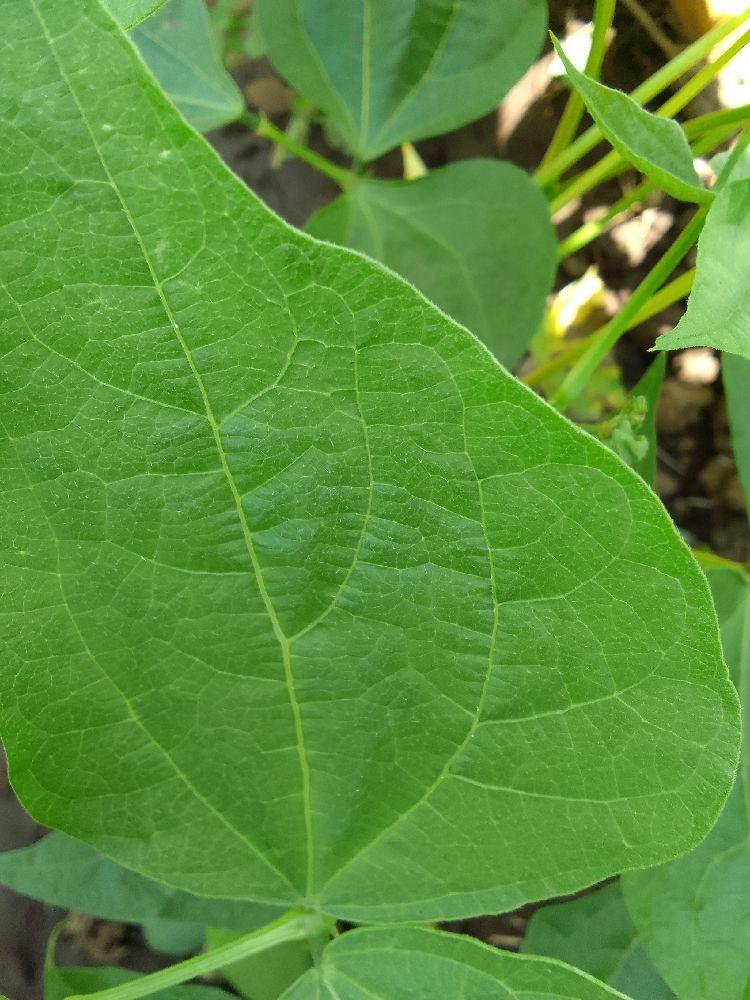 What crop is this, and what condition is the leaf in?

common bean, healthy
